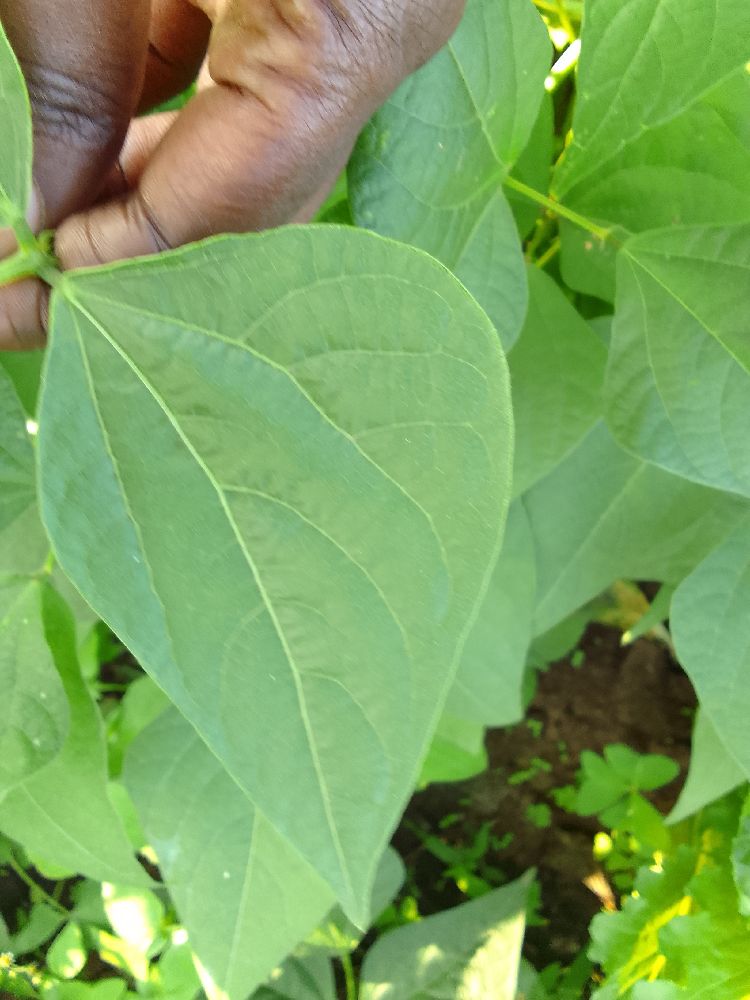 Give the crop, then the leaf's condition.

common bean, healthy
